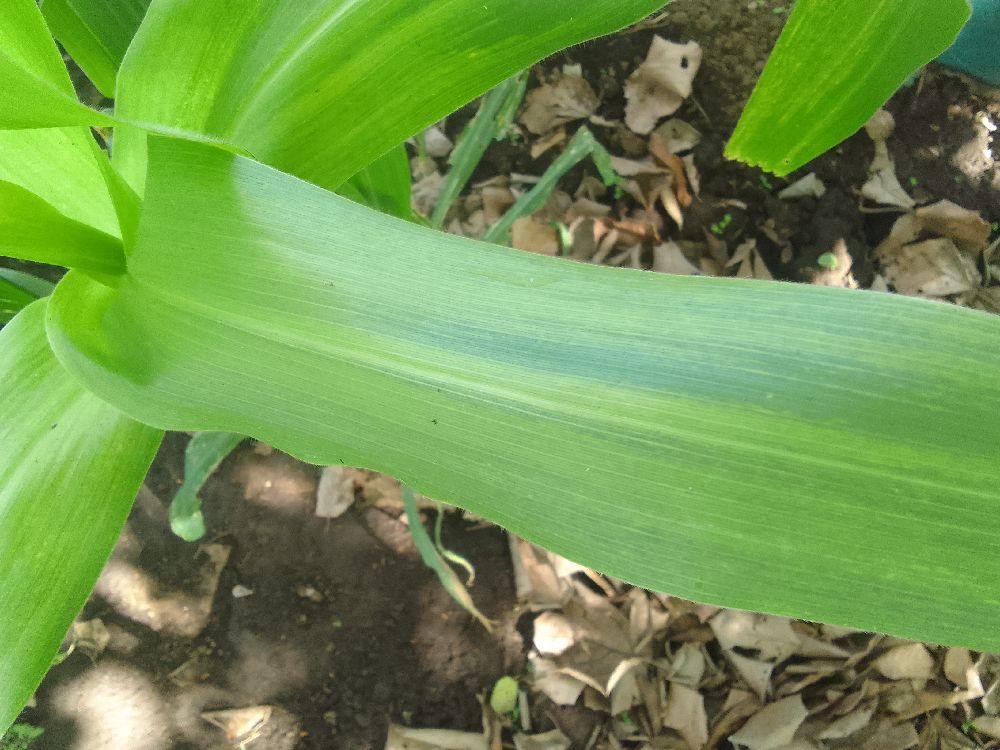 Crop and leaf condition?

maize, maize lethal necrosis
